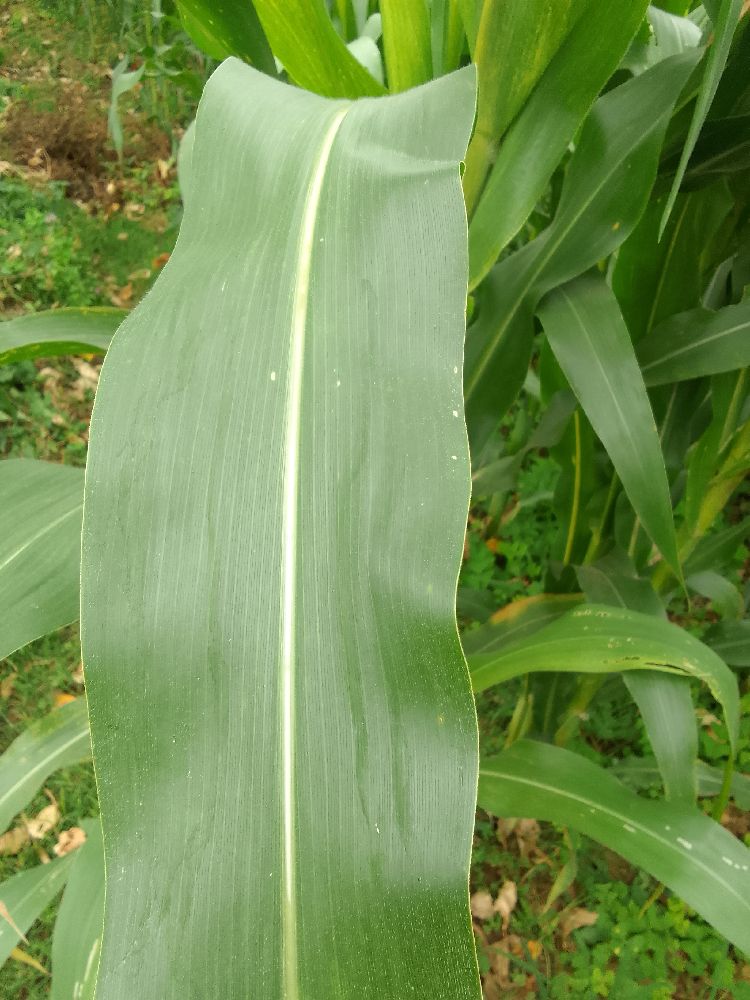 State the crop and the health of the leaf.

maize, healthy
